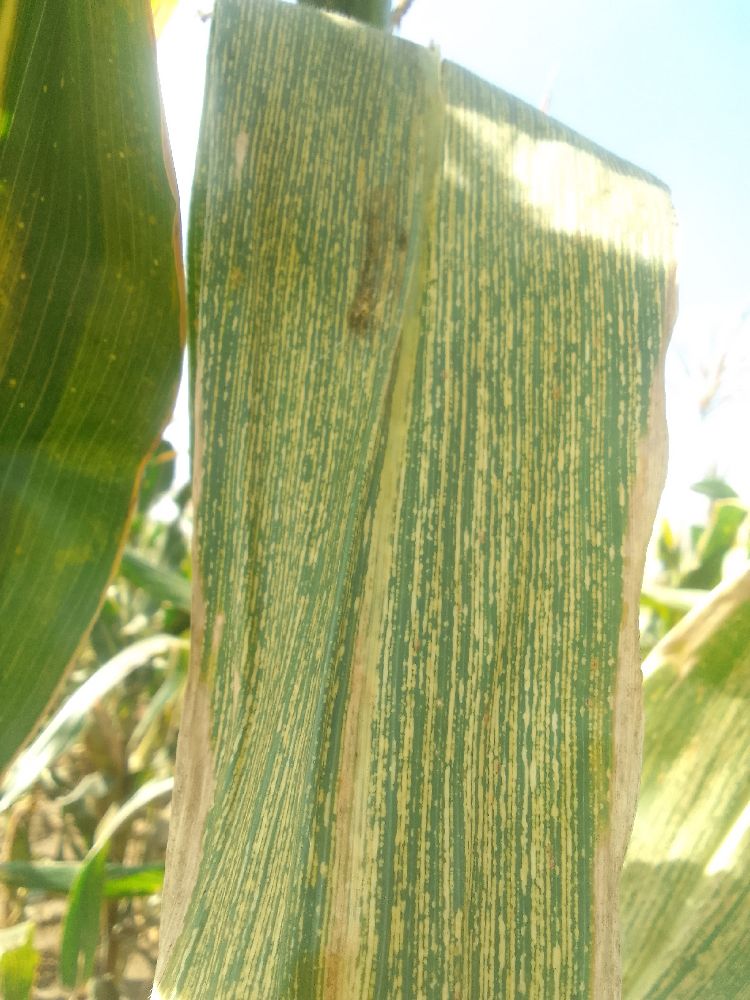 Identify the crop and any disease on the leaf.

maize, maize streak virus
